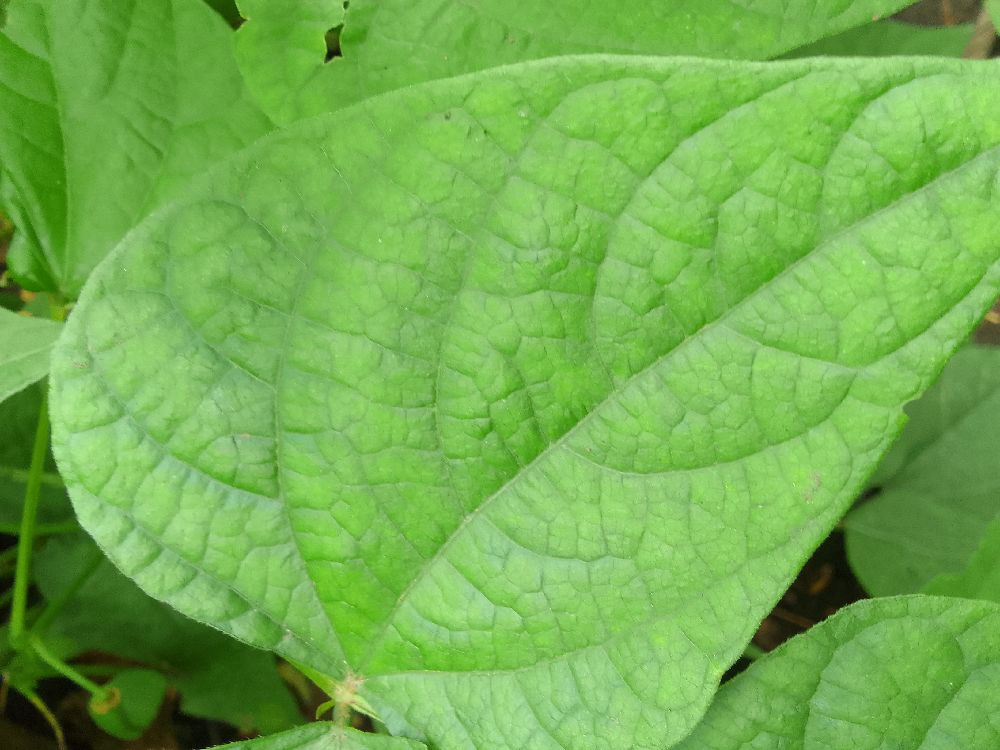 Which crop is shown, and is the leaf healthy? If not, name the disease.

common bean, healthy
